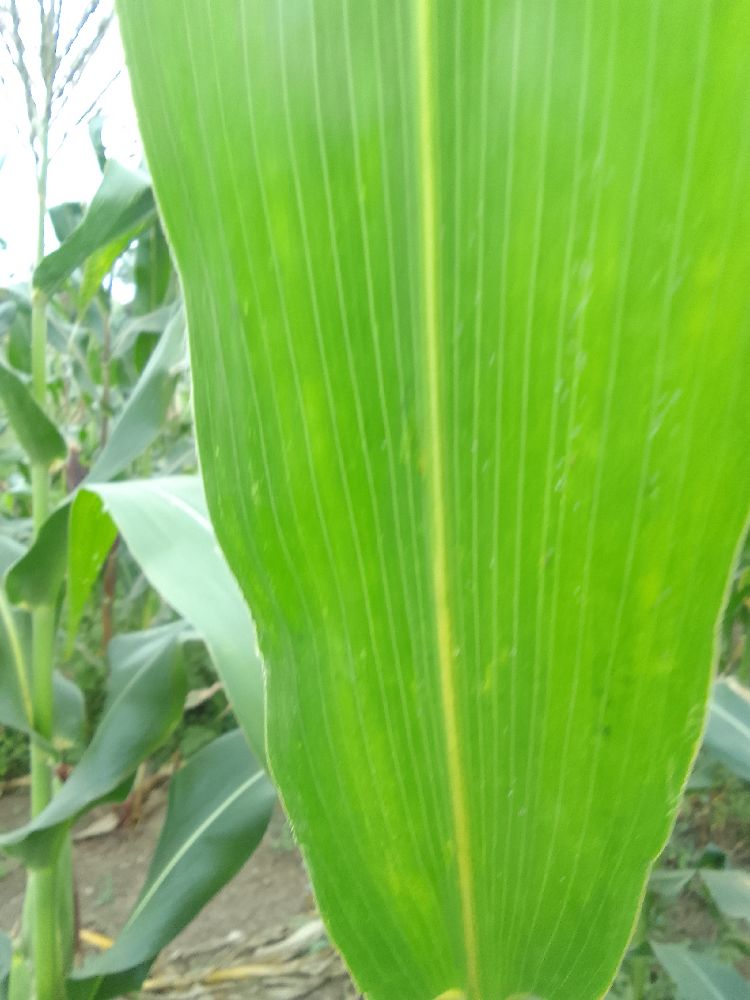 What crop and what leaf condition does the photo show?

maize, healthy
